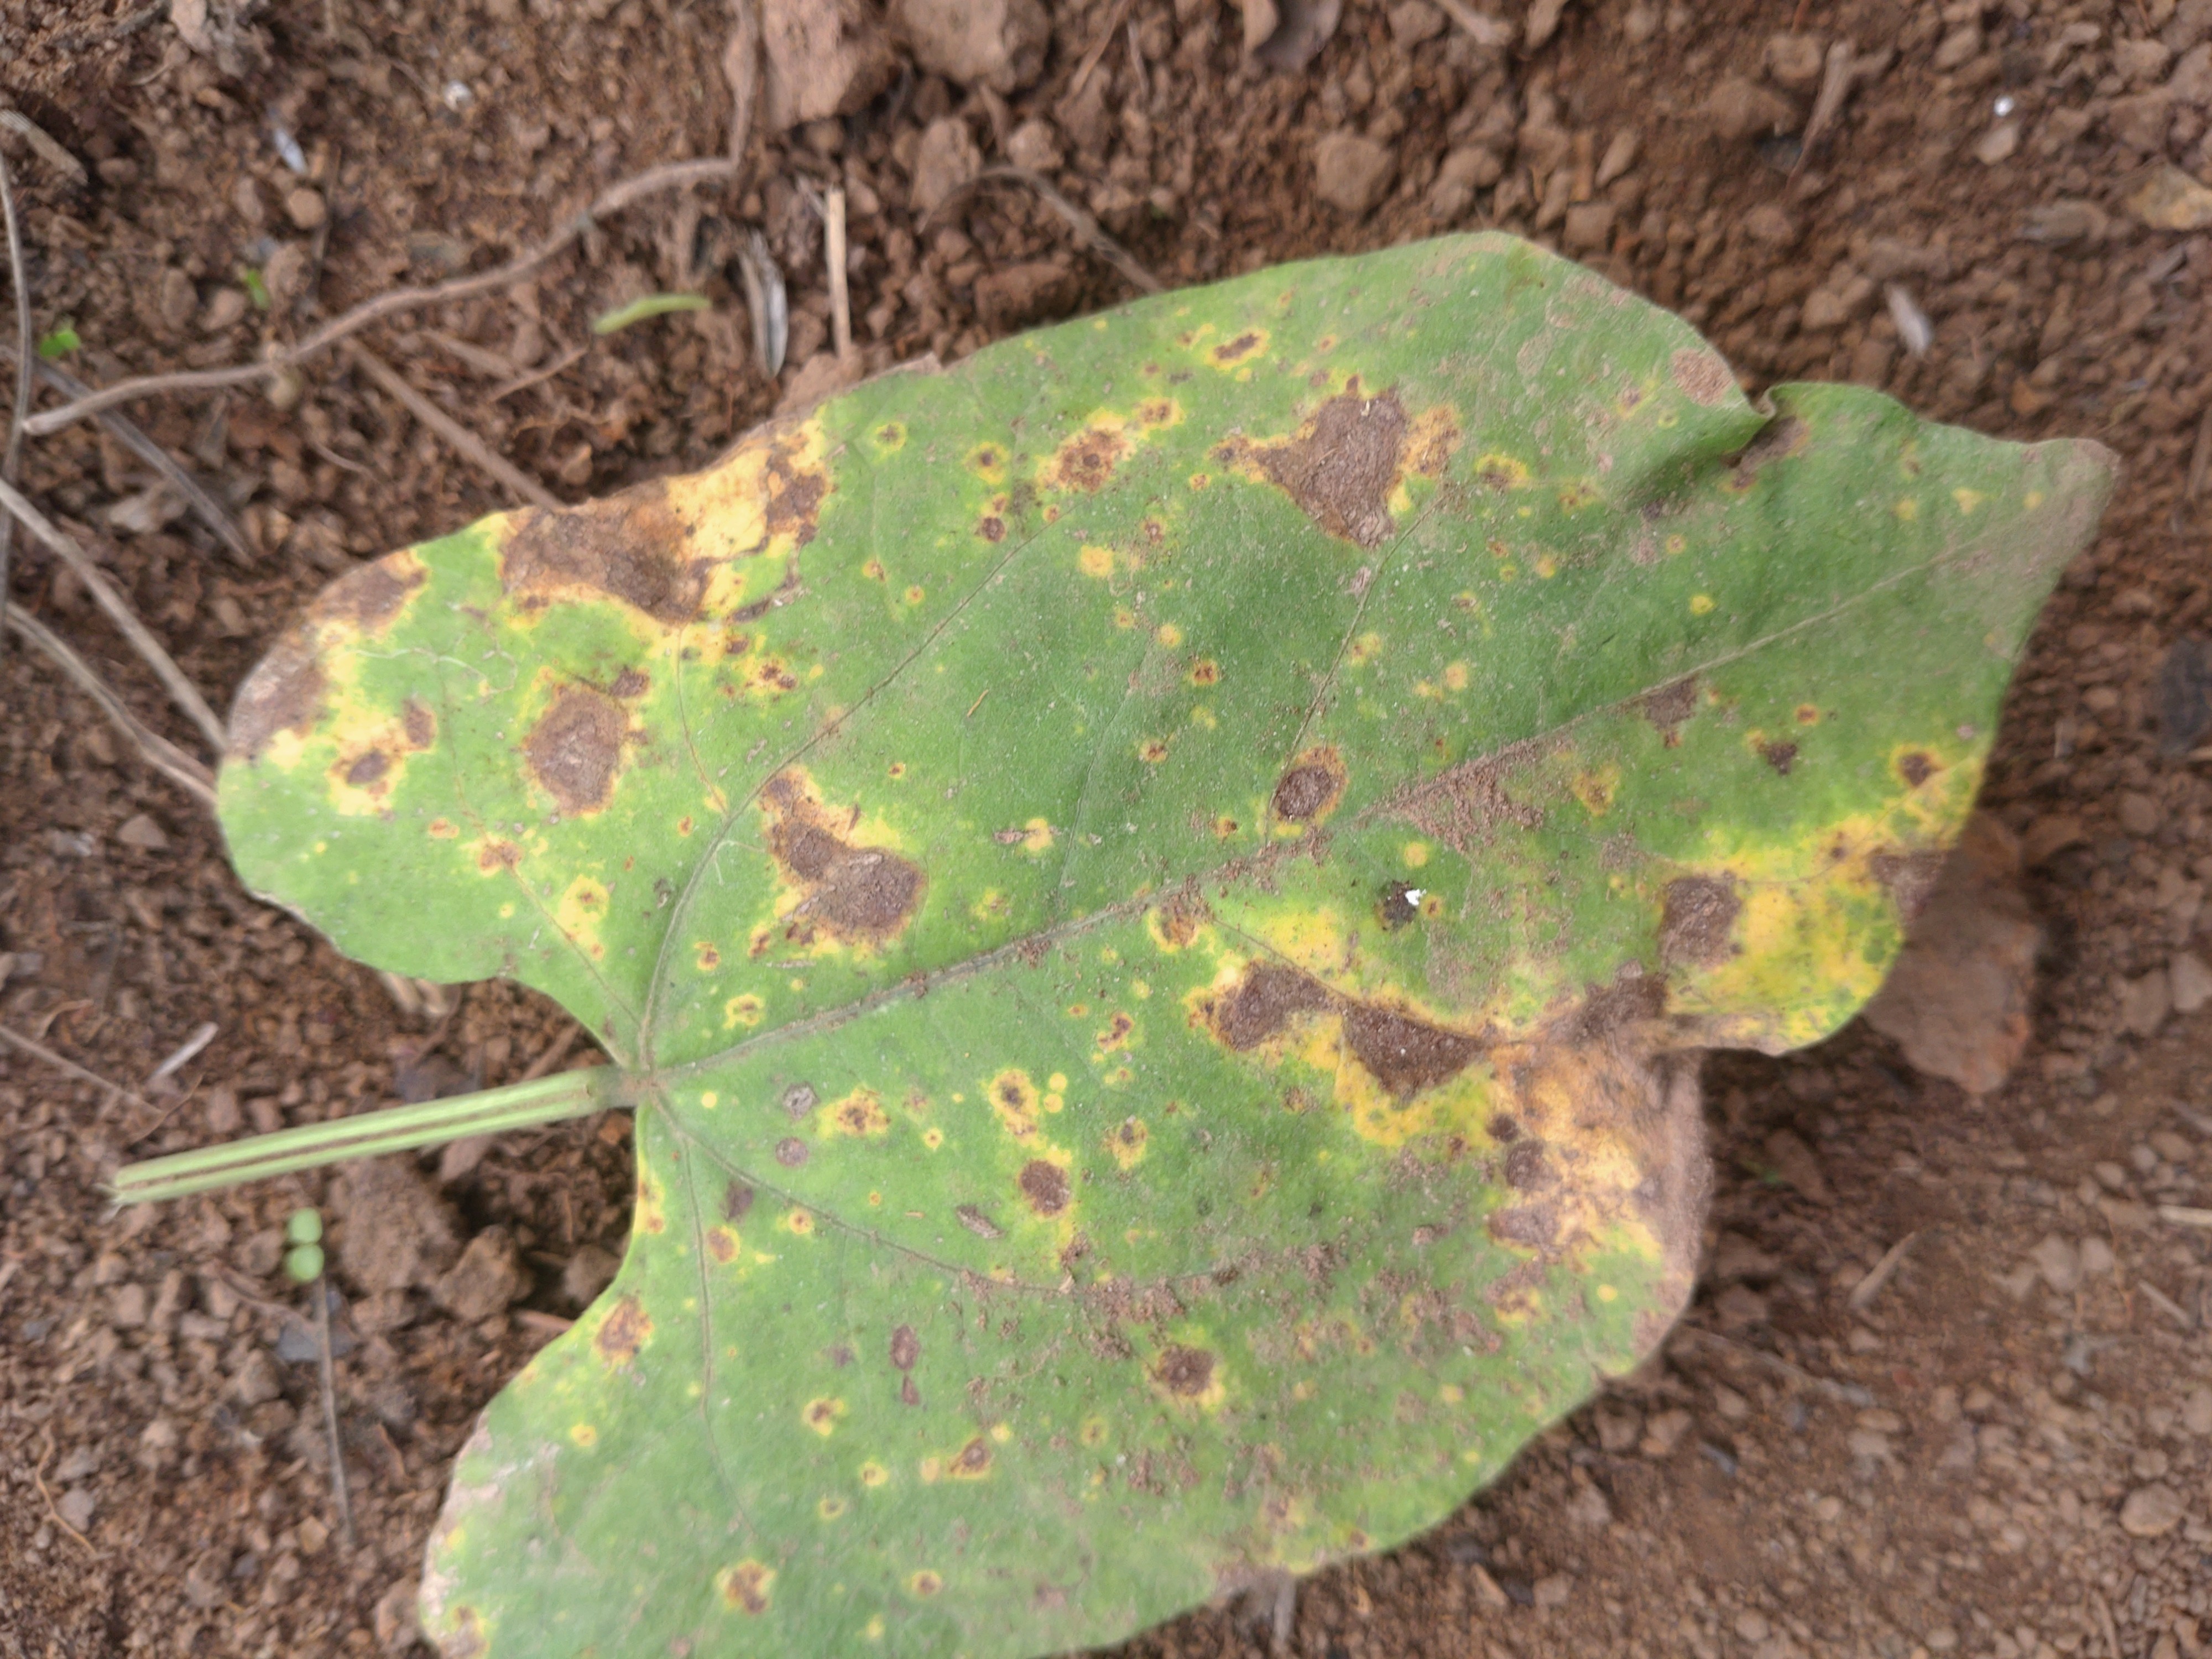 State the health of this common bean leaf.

rust
